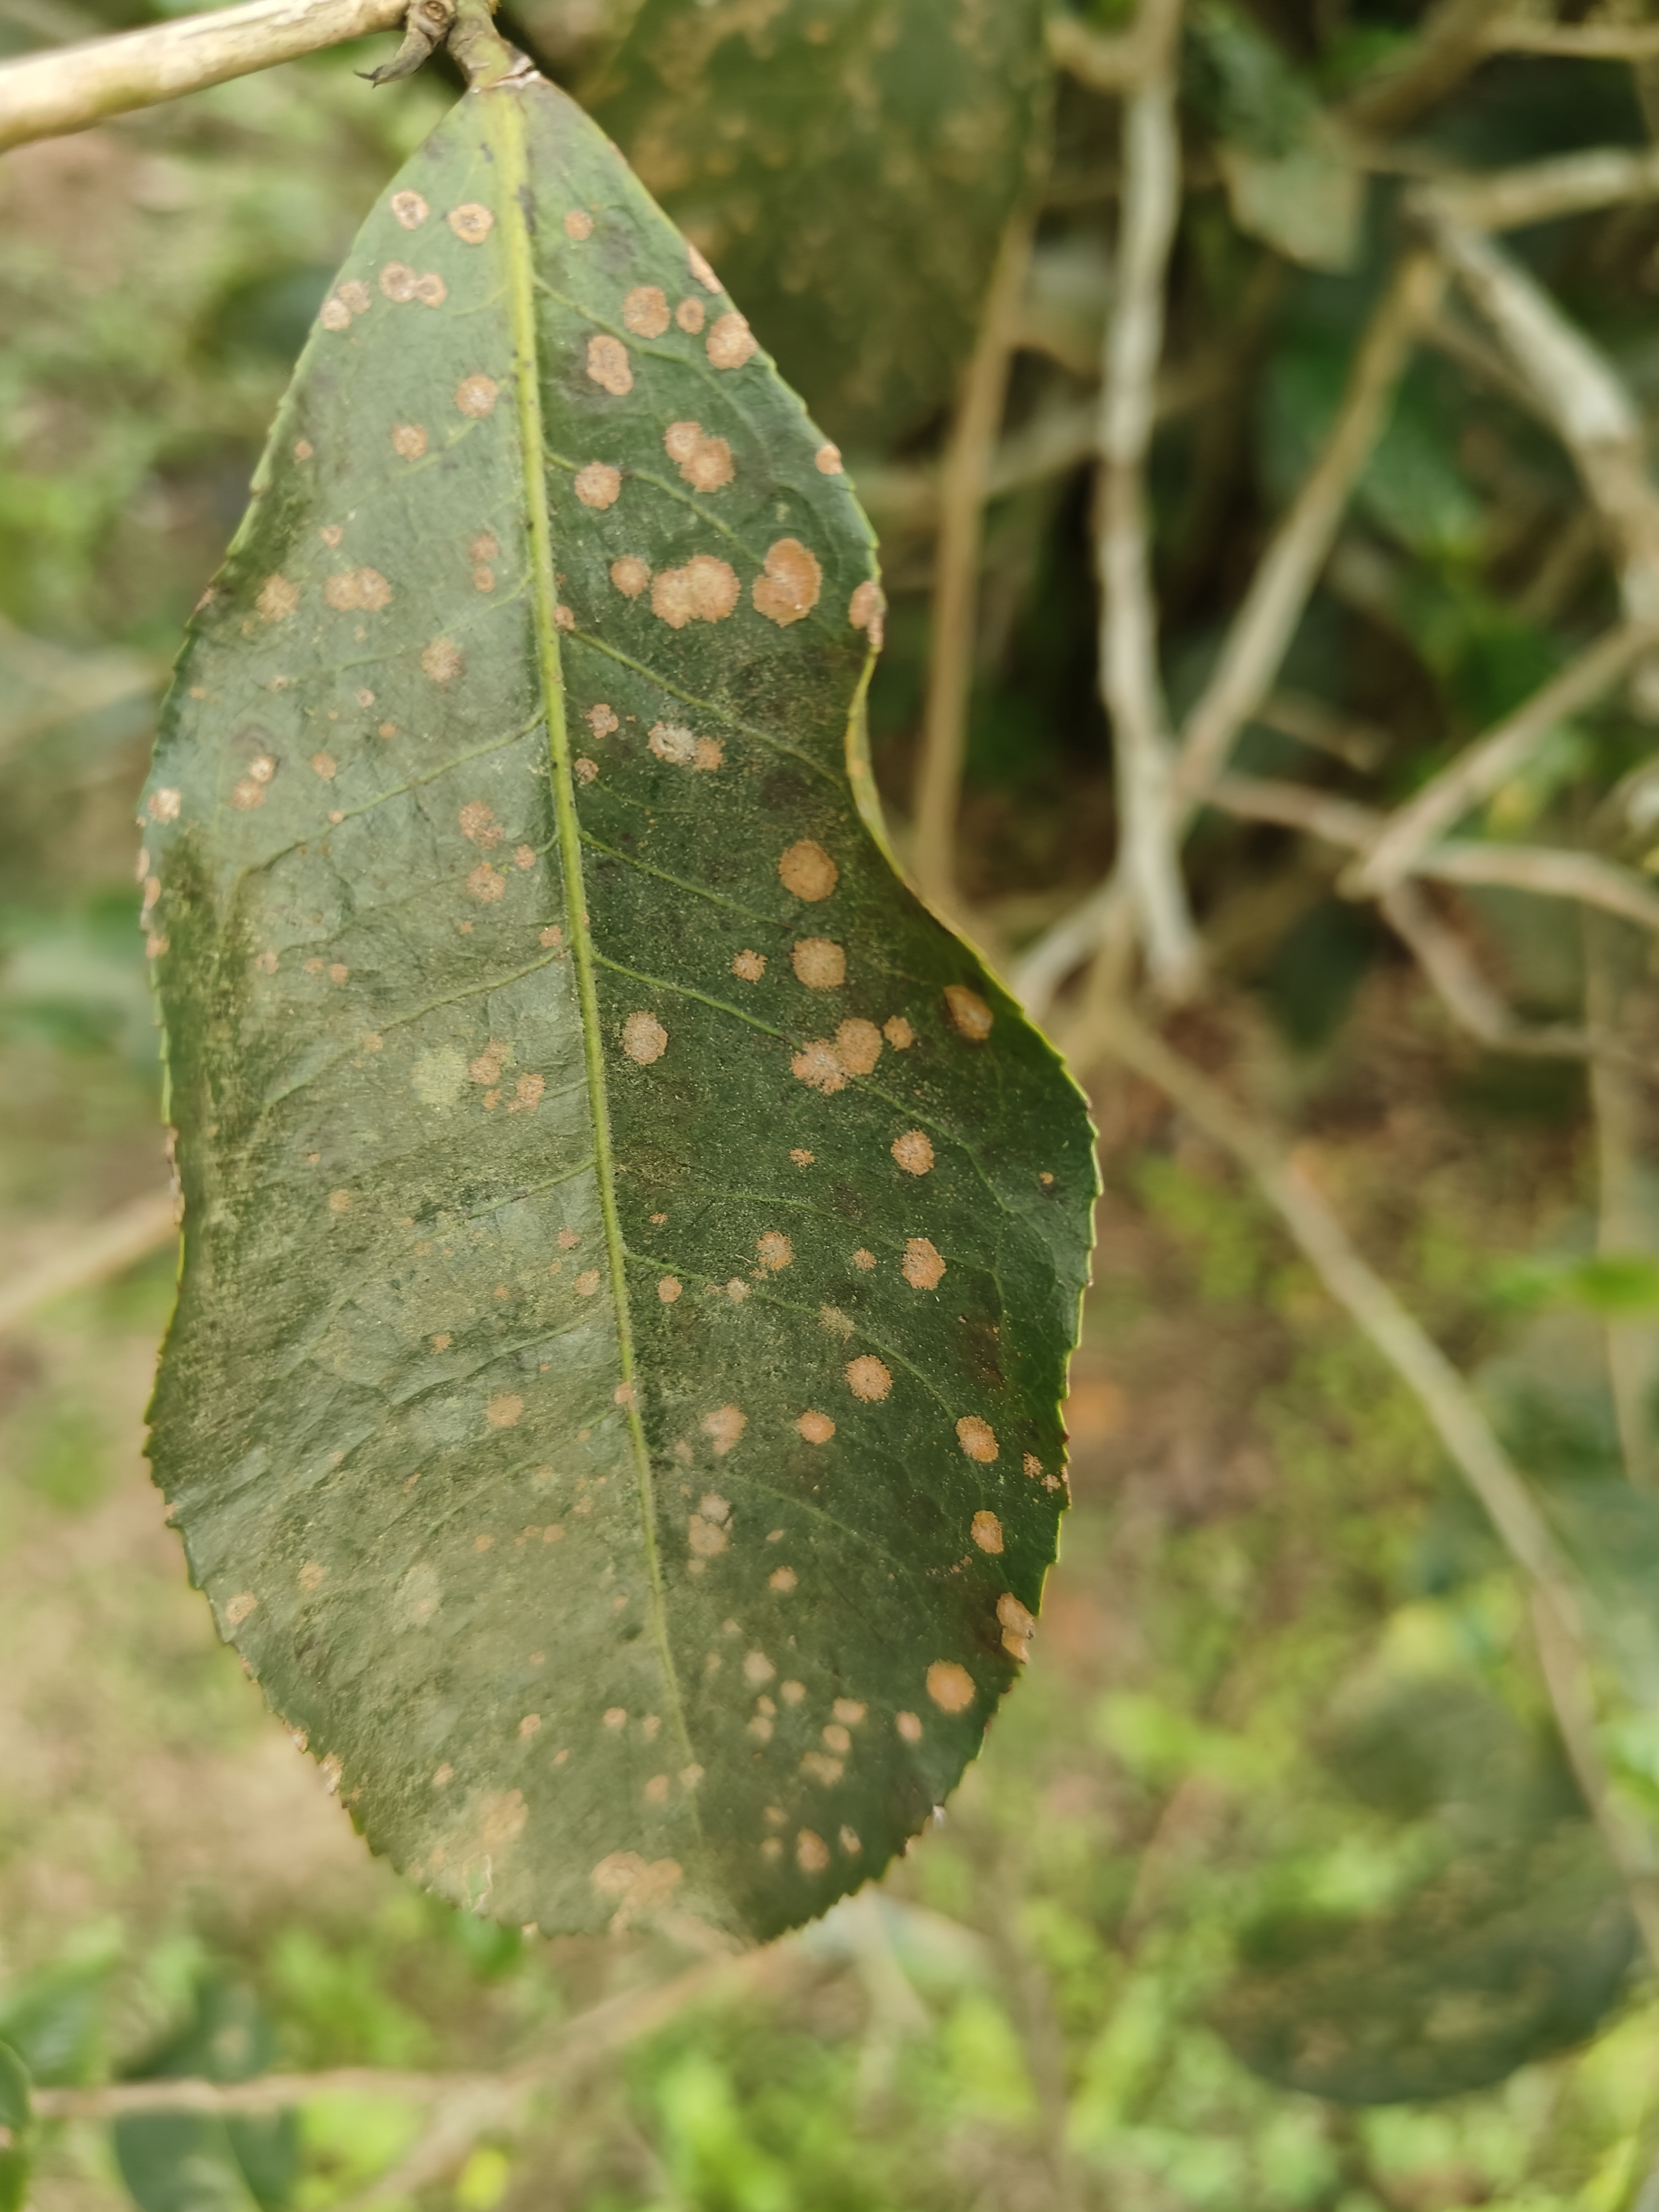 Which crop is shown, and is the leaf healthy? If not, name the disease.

tea, red rust
